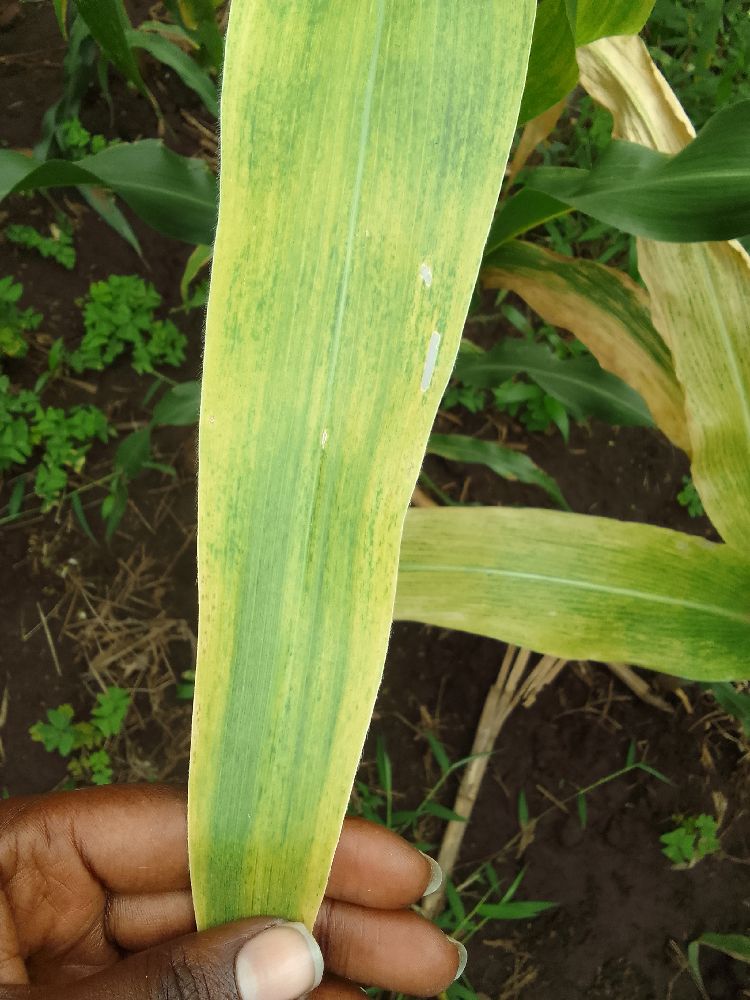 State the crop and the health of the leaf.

maize, maize lethal necrosis
